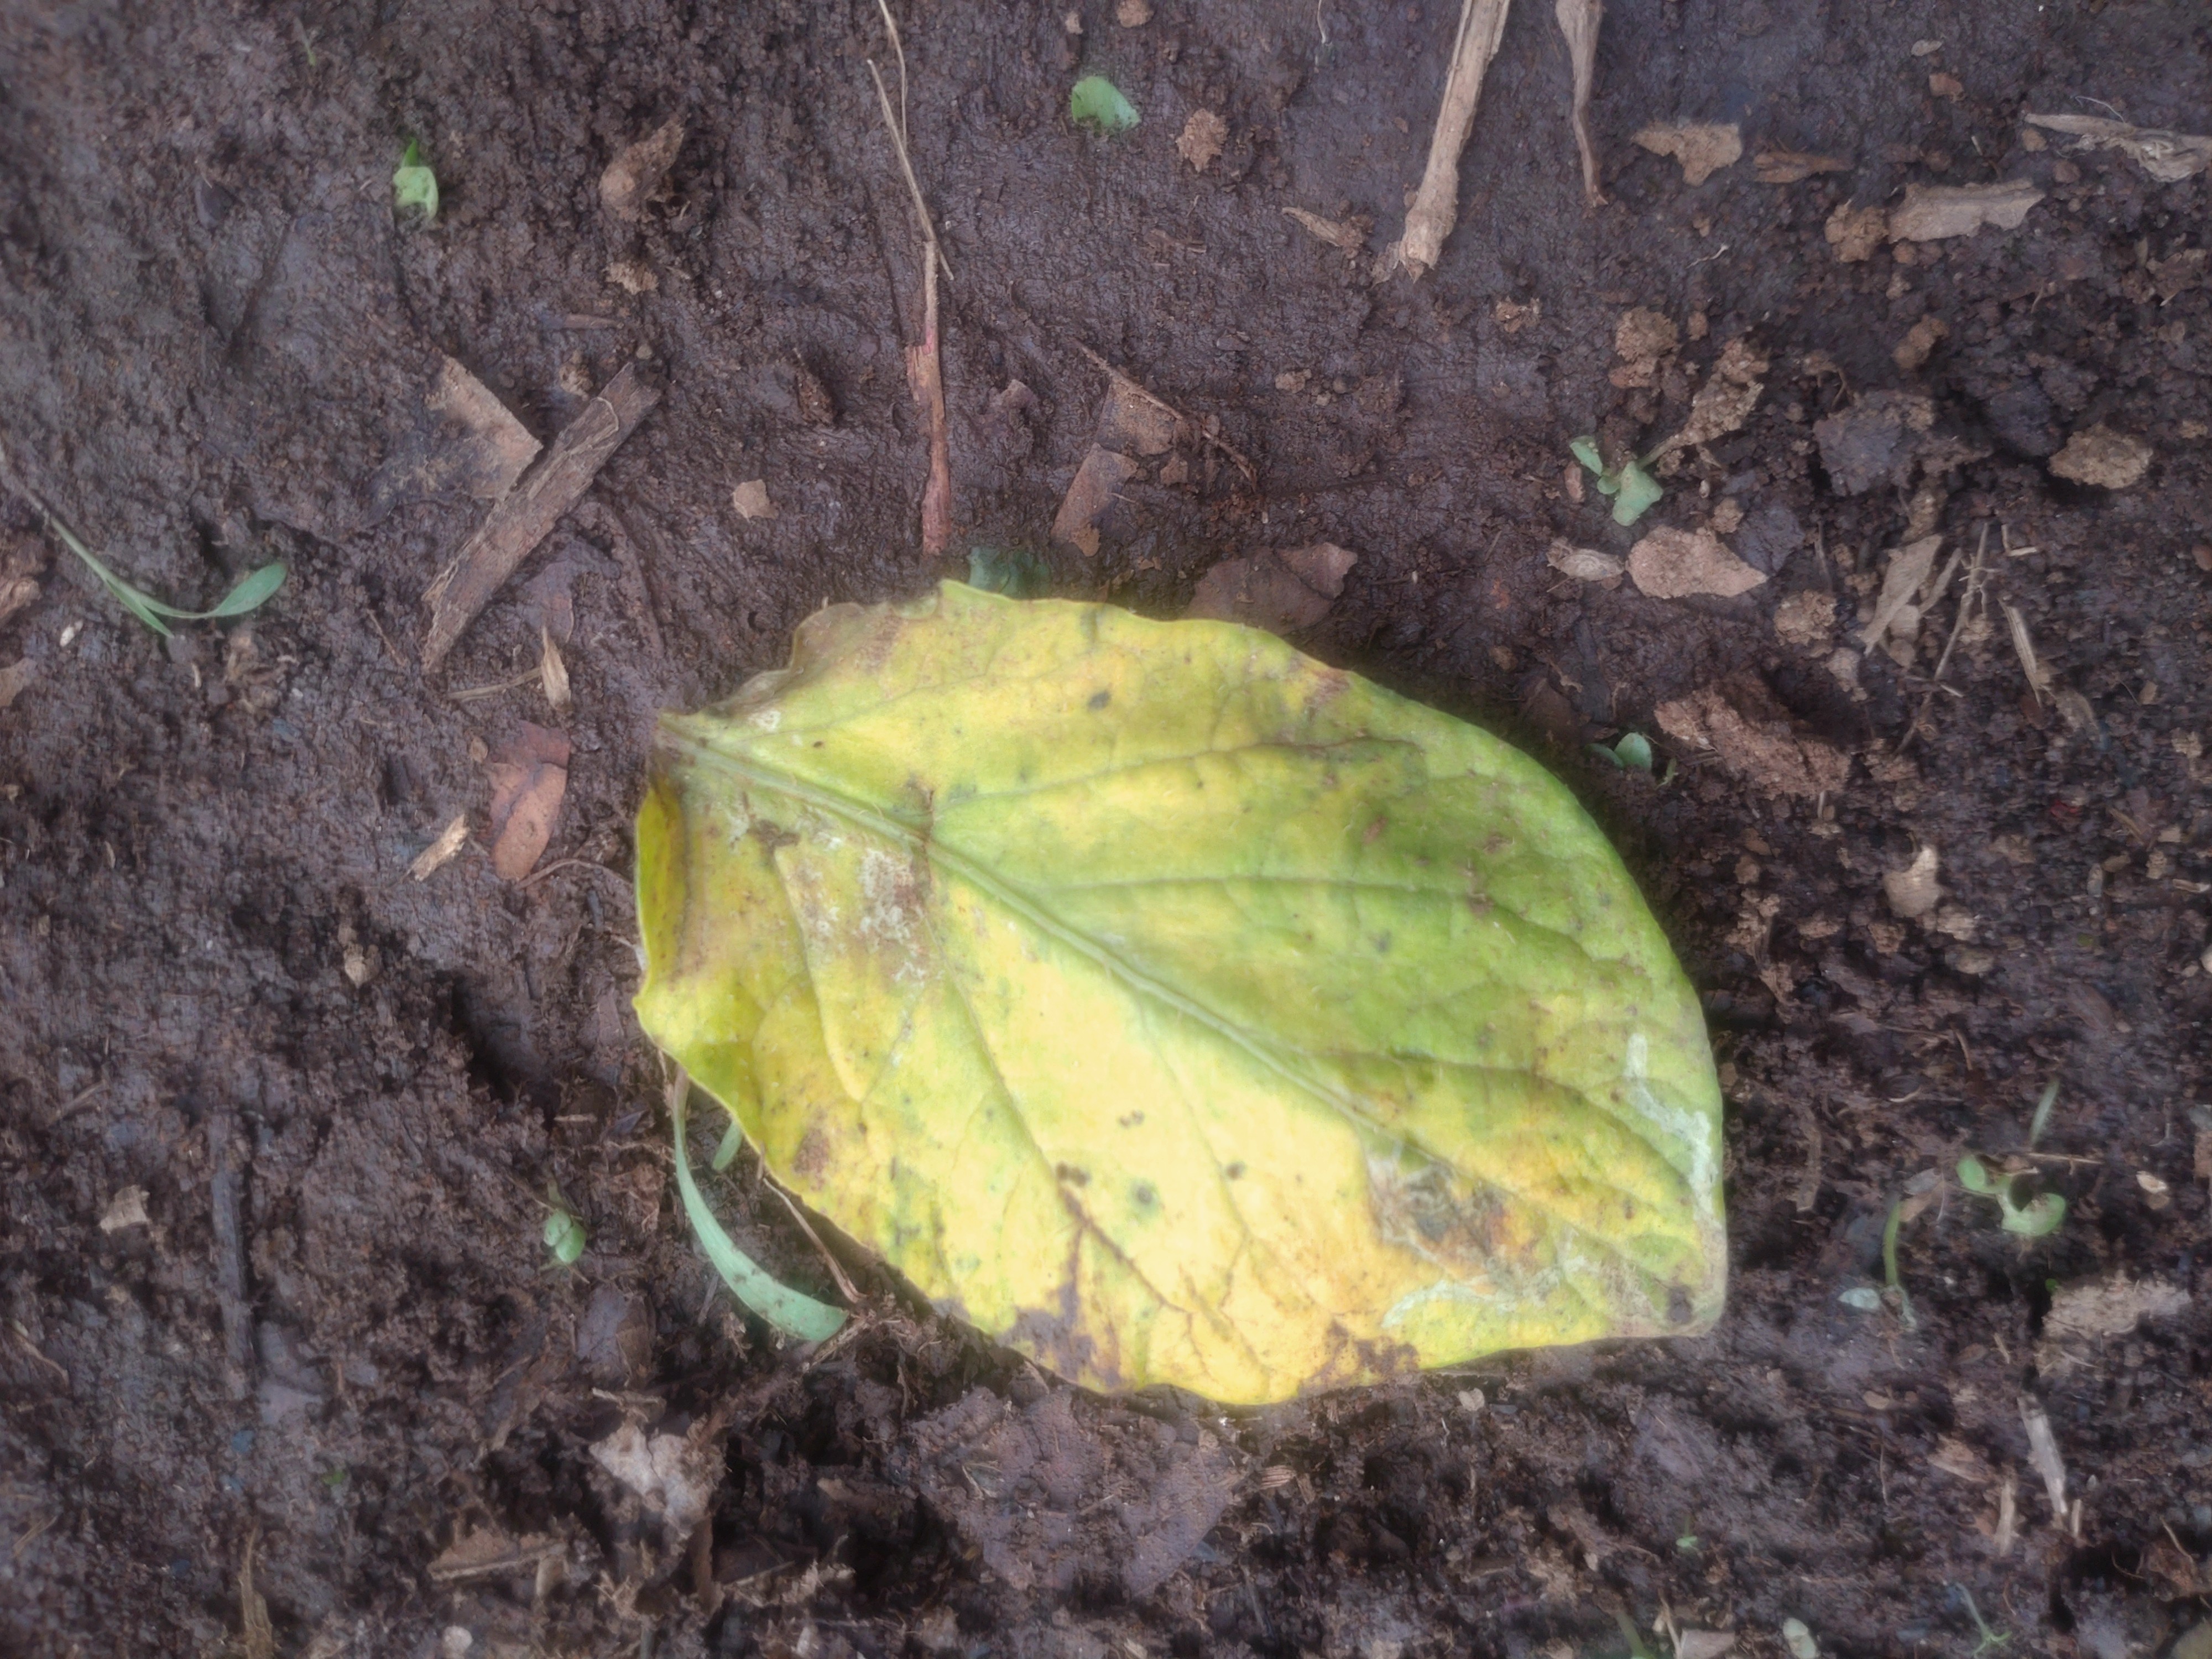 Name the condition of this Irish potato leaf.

late blight
